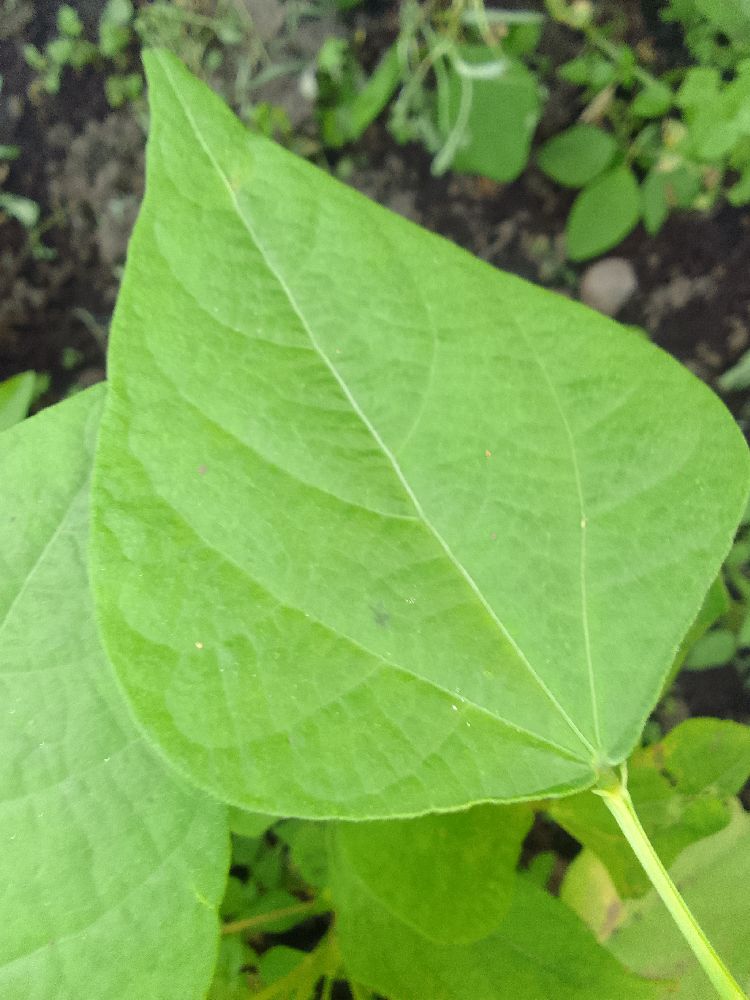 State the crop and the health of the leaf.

common bean, healthy
